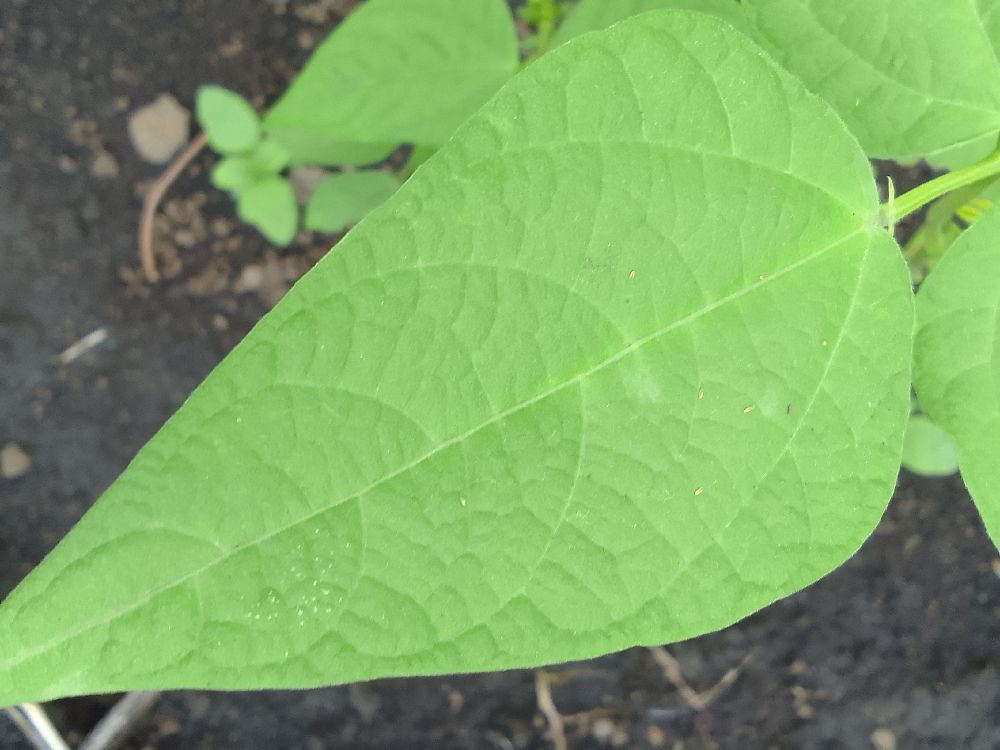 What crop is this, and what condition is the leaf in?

common bean, healthy
